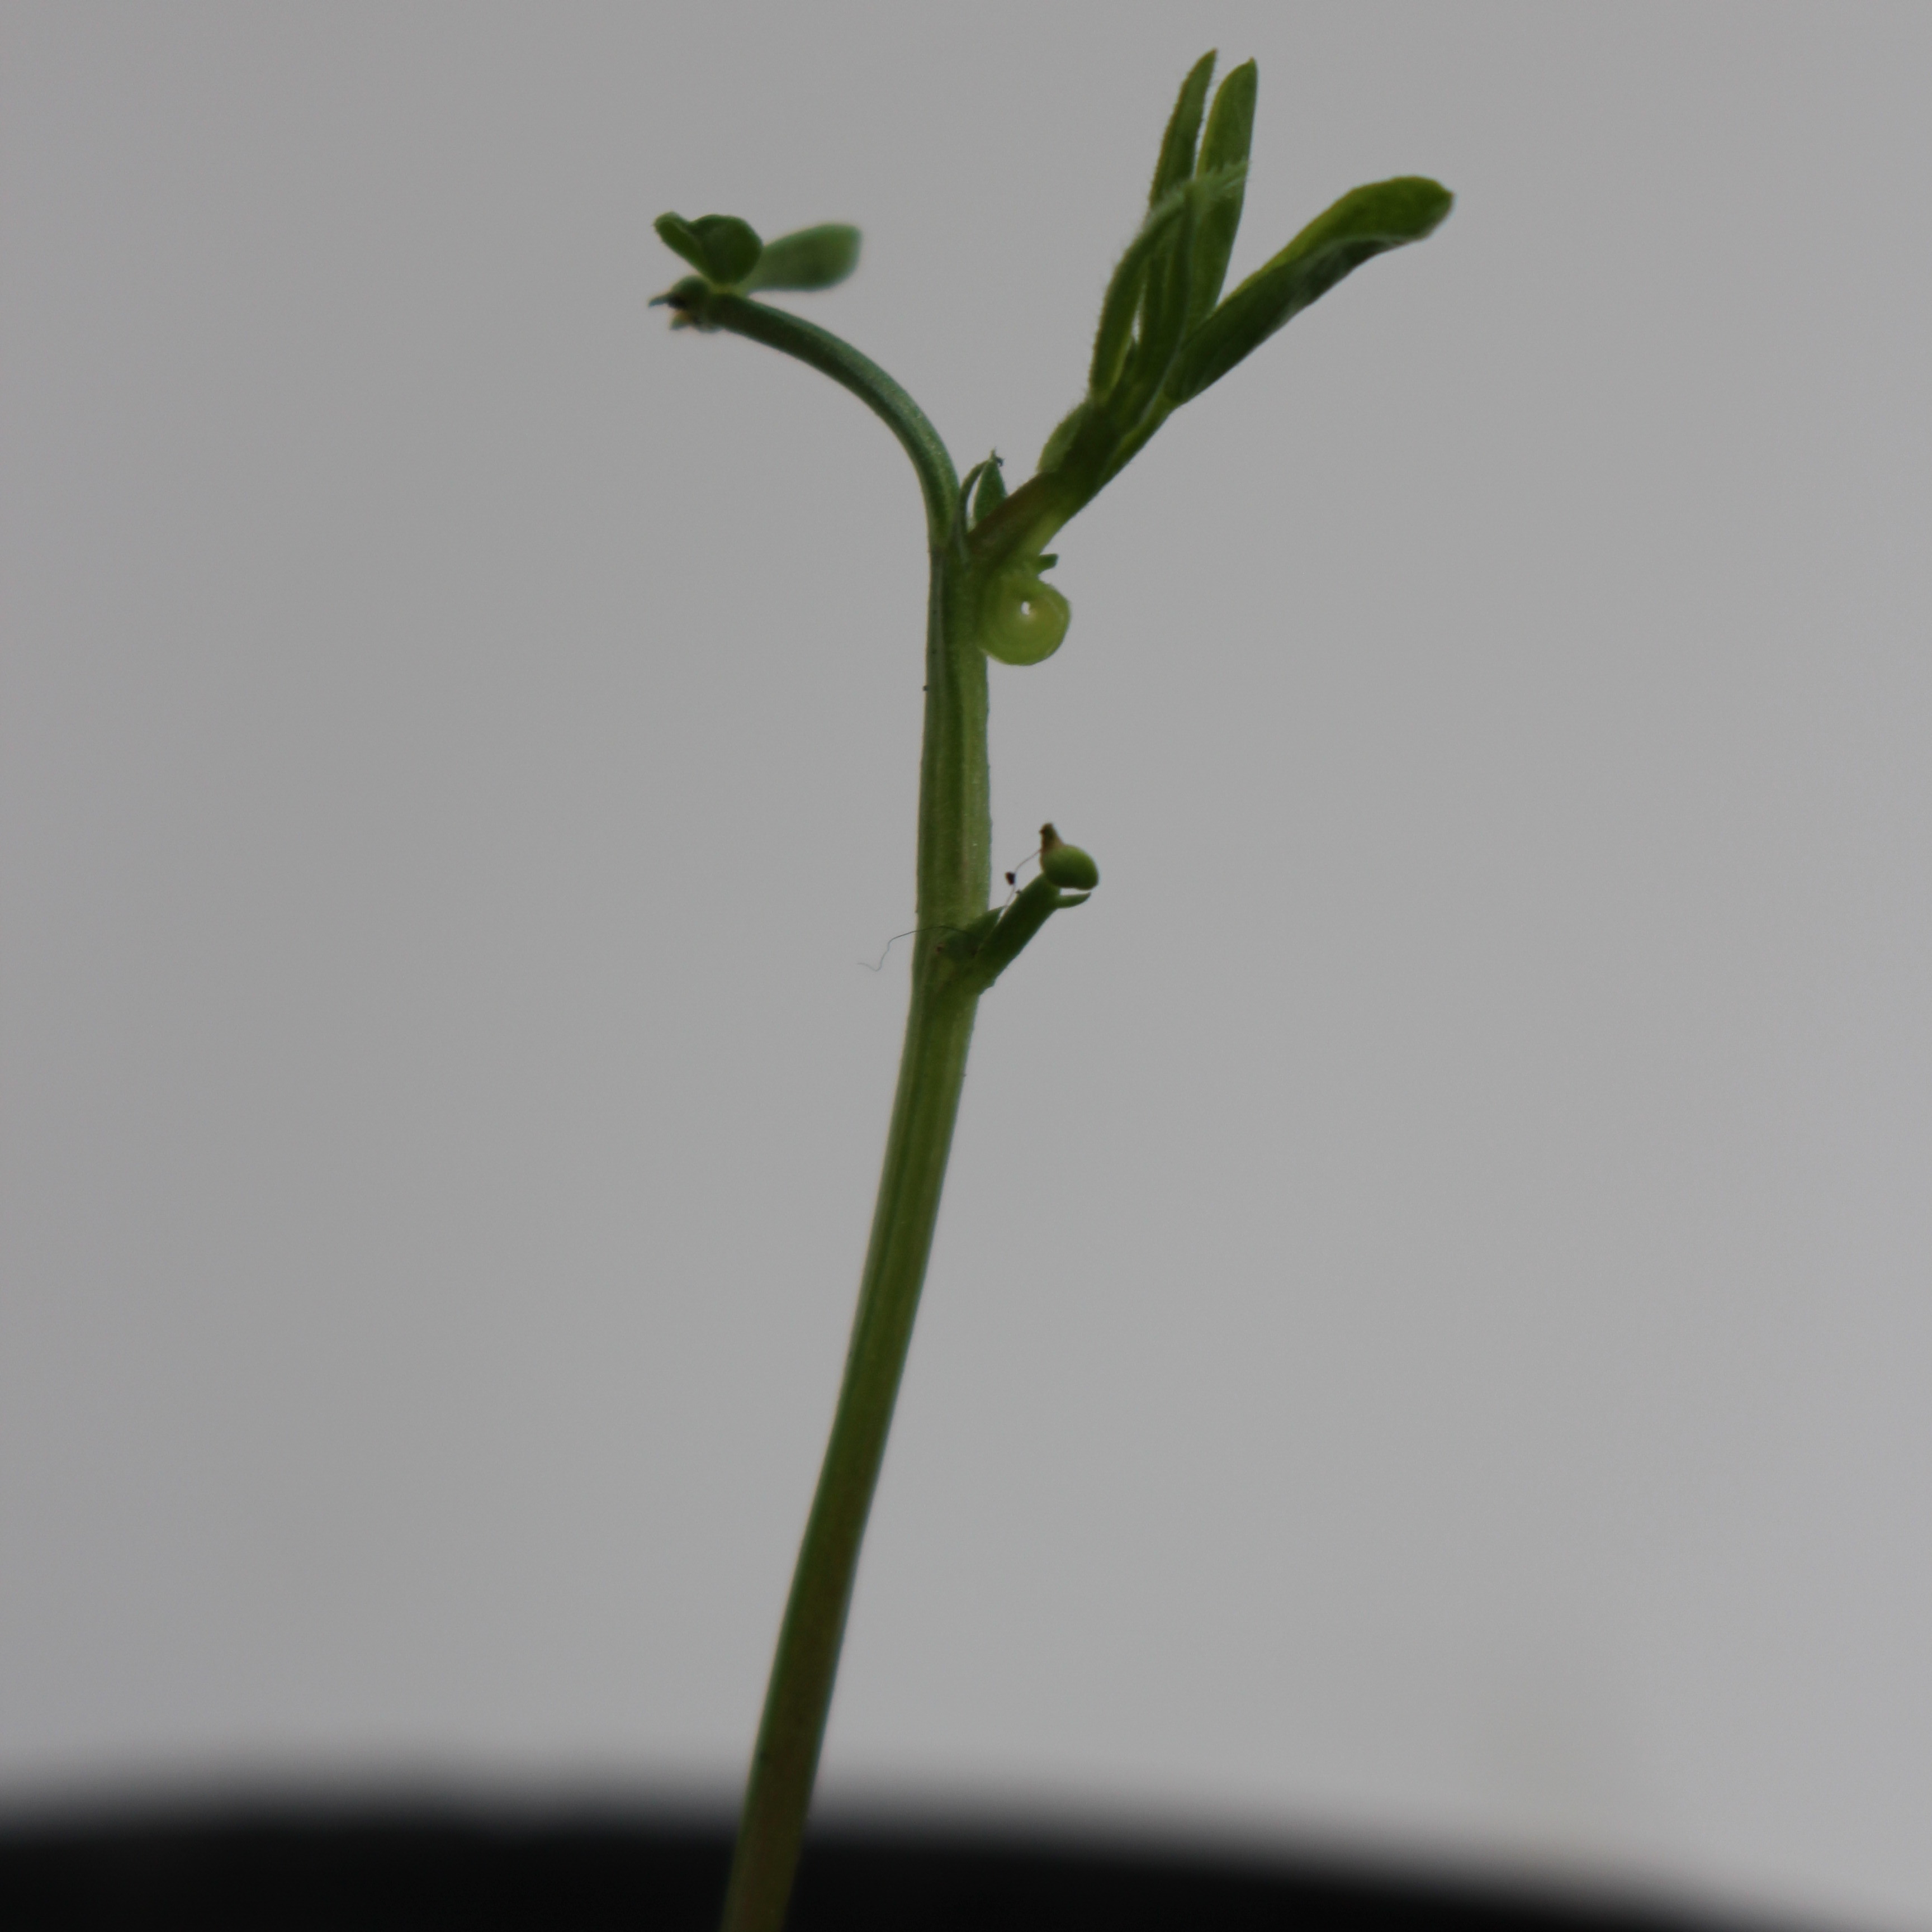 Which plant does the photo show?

Vicia sativa
